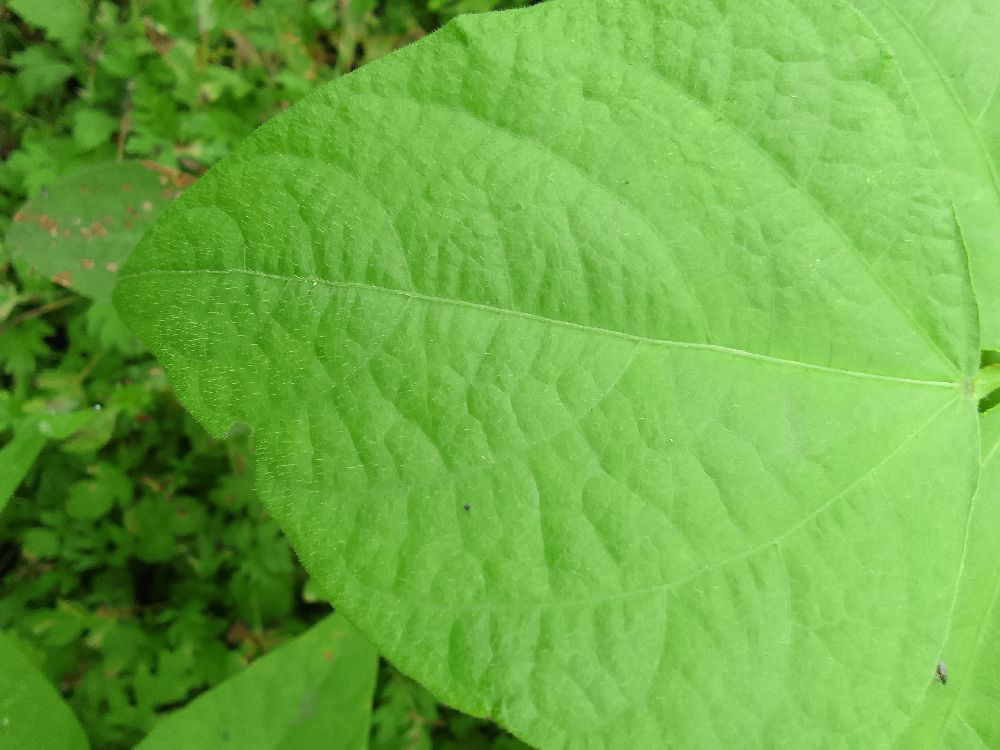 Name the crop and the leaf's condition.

common bean, healthy
